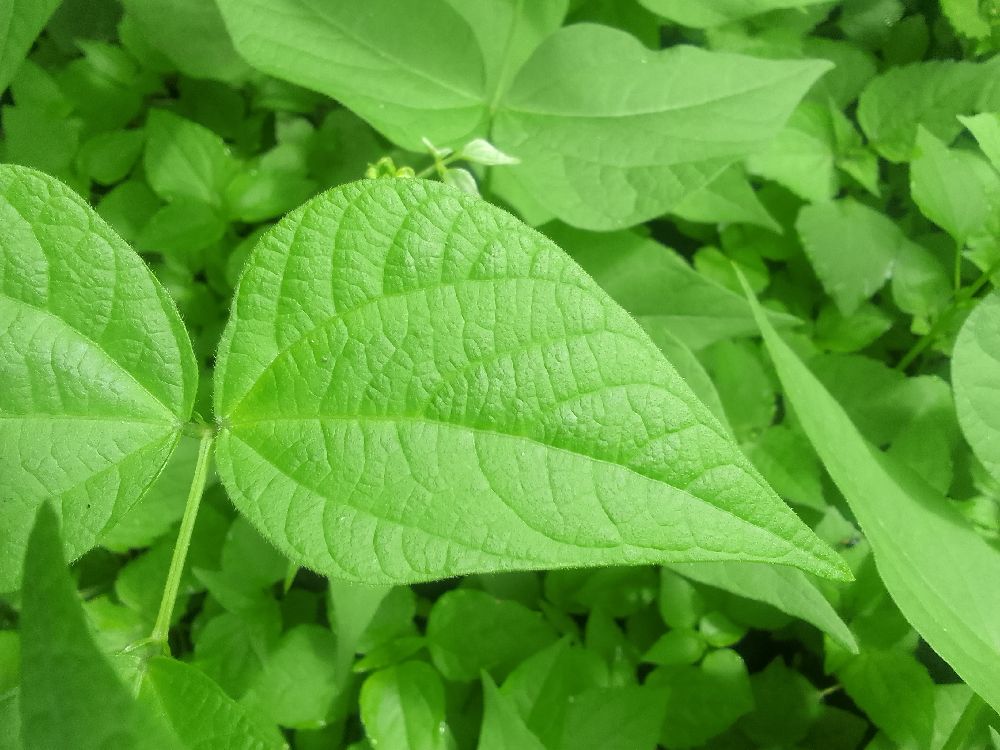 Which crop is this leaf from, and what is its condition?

common bean, healthy
